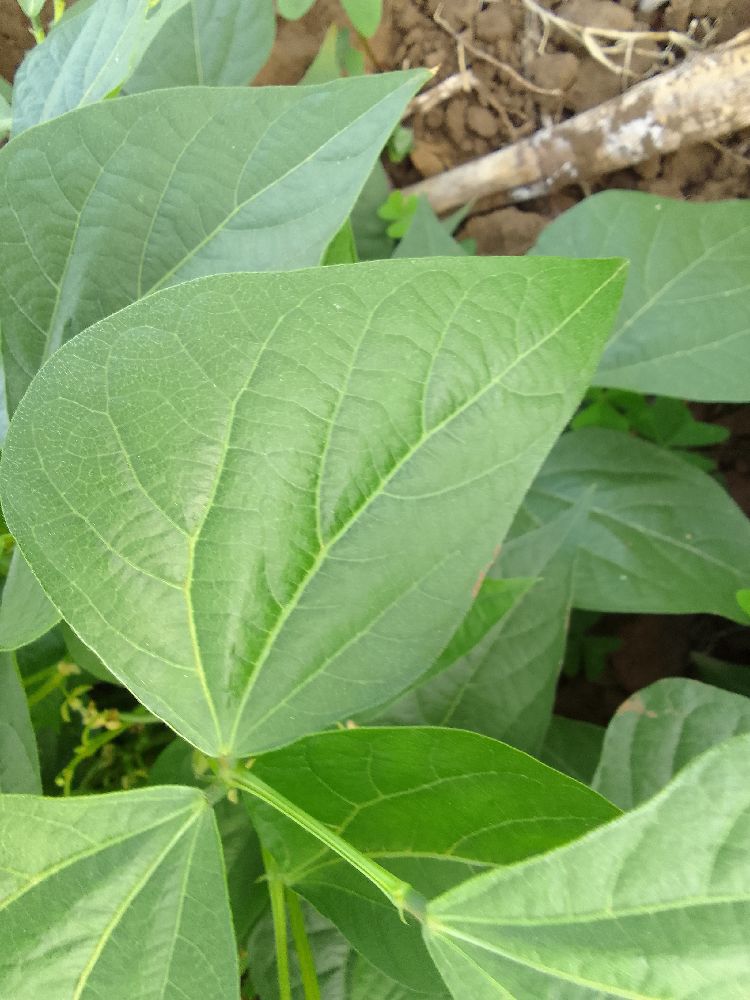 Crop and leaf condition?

common bean, healthy
